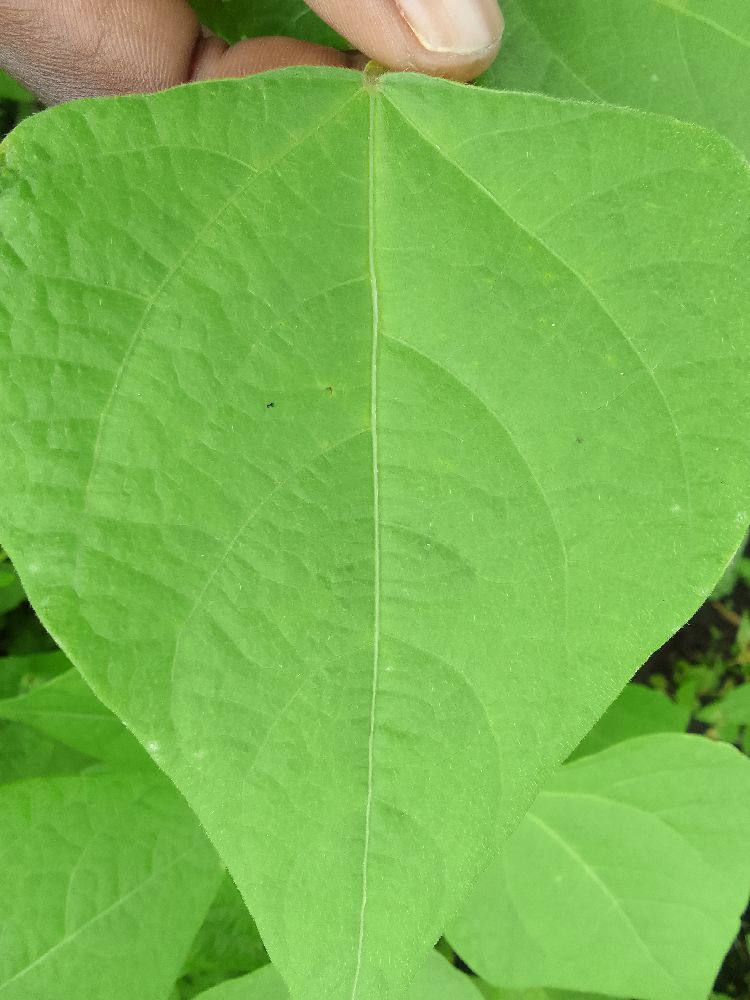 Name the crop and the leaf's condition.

common bean, healthy
